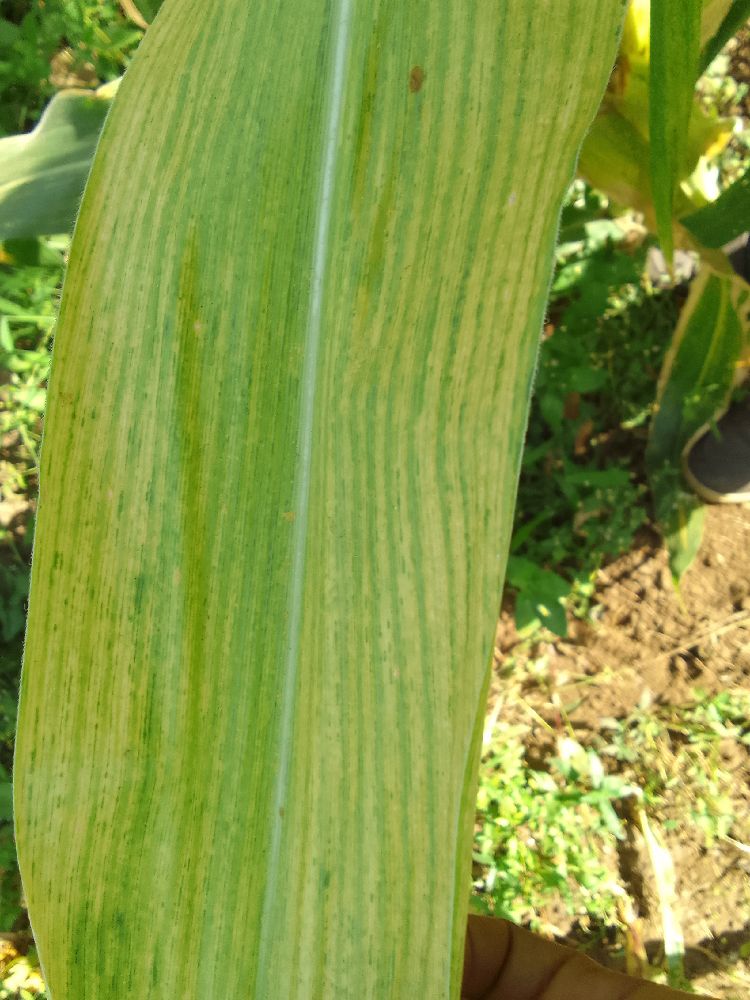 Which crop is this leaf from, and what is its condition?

maize, maize lethal necrosis
